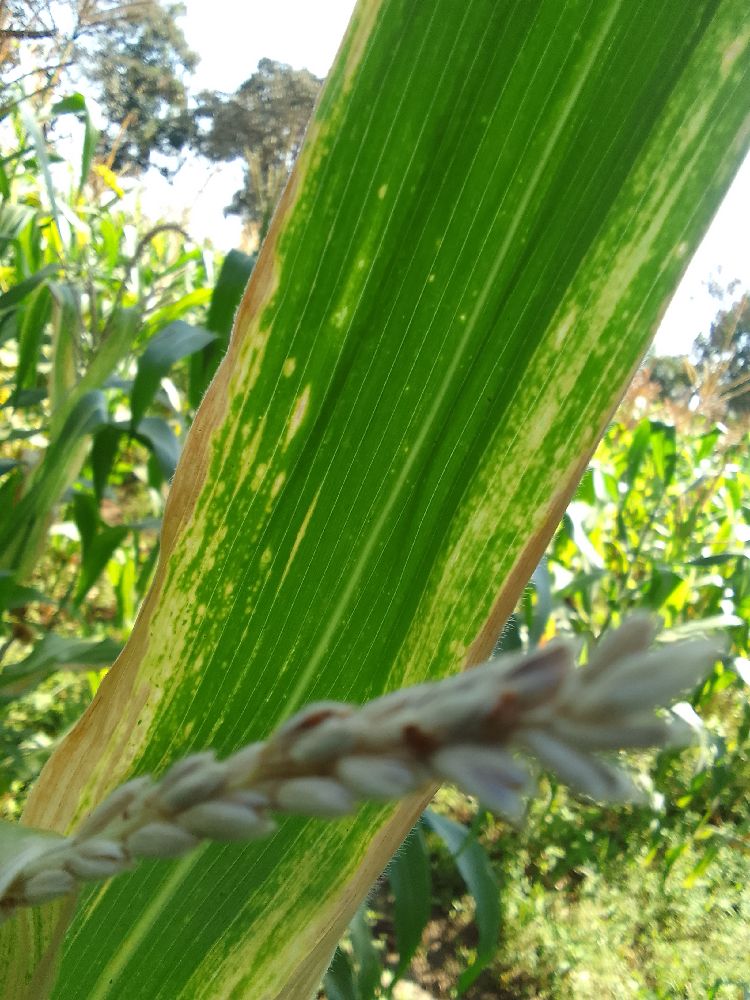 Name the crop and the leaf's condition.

maize, maize lethal necrosis
